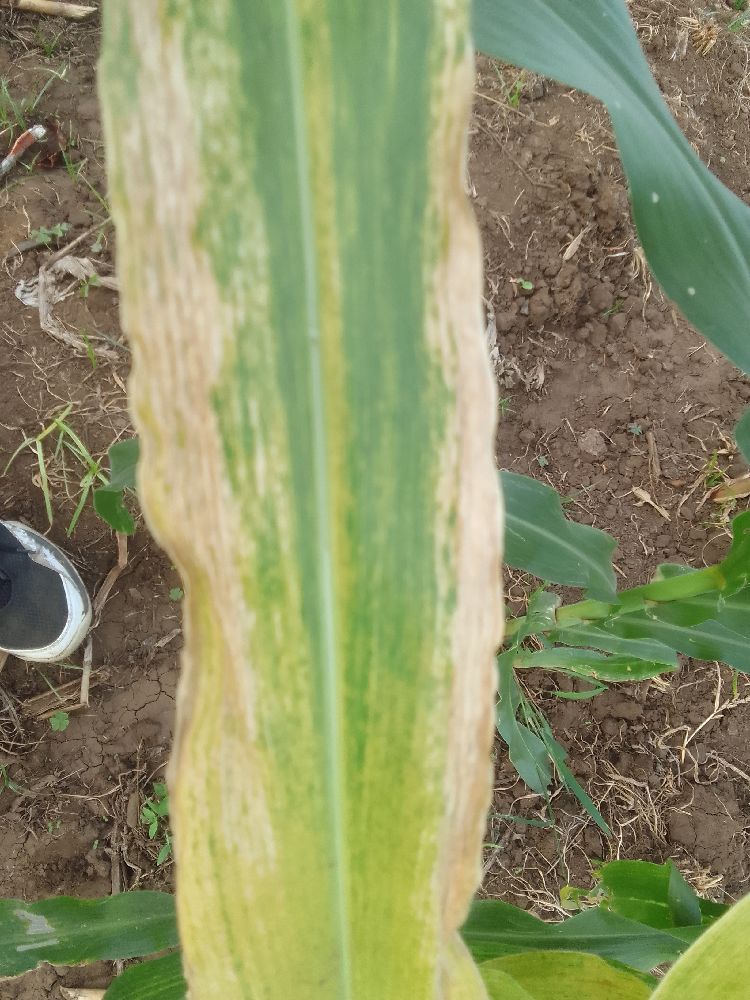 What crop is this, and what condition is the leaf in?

maize, maize lethal necrosis
